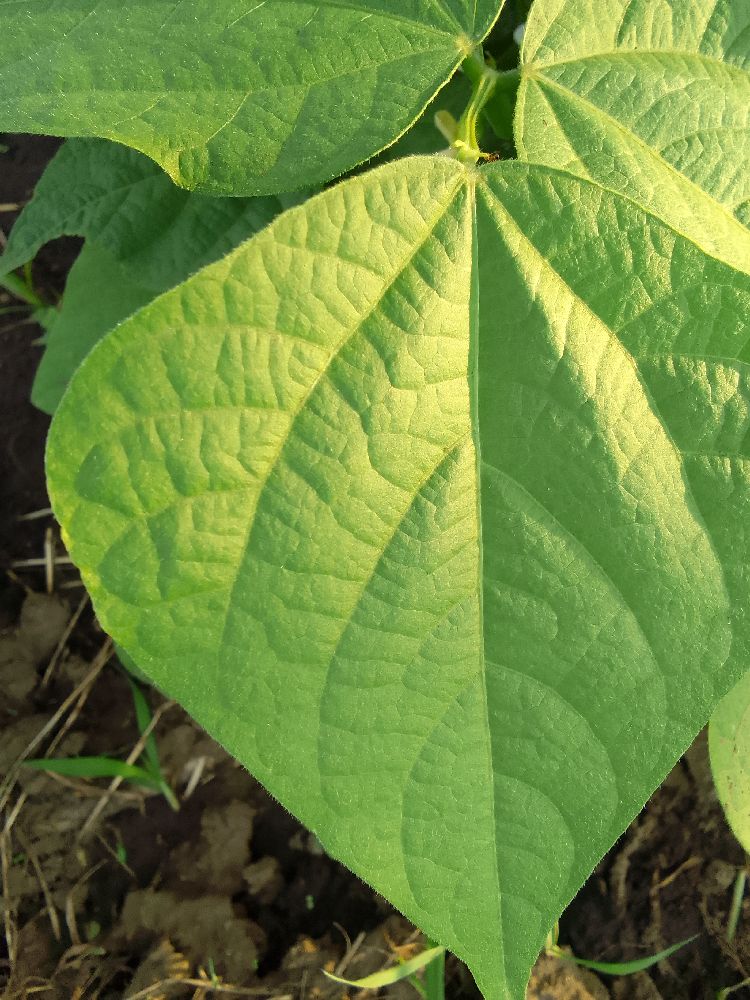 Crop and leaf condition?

common bean, healthy
